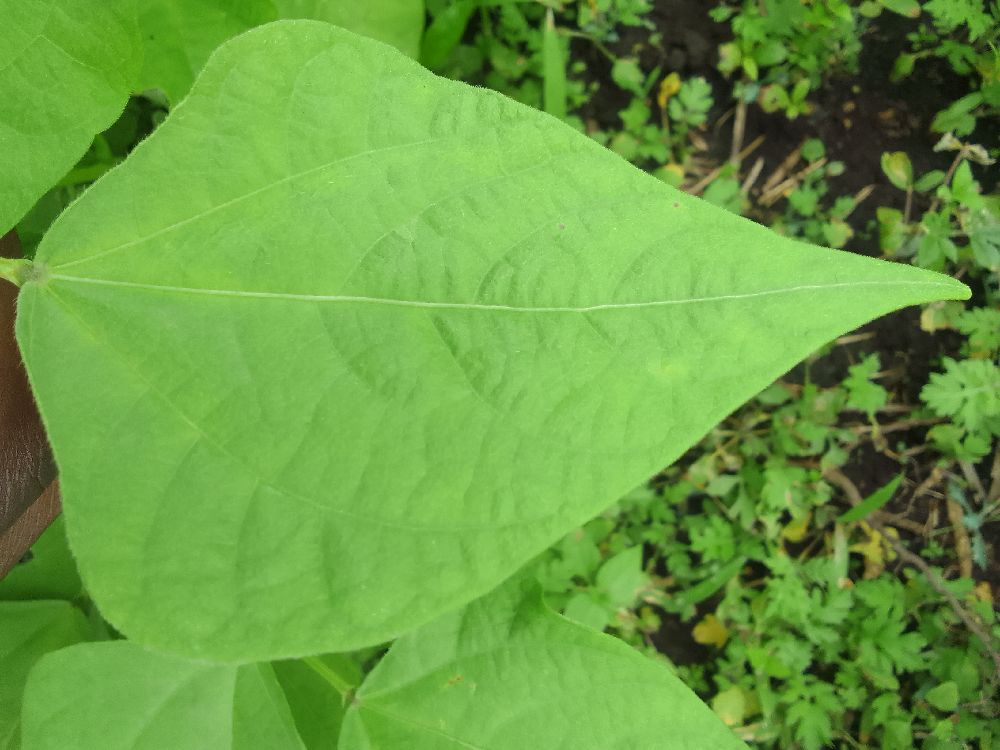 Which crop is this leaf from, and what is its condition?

common bean, healthy
